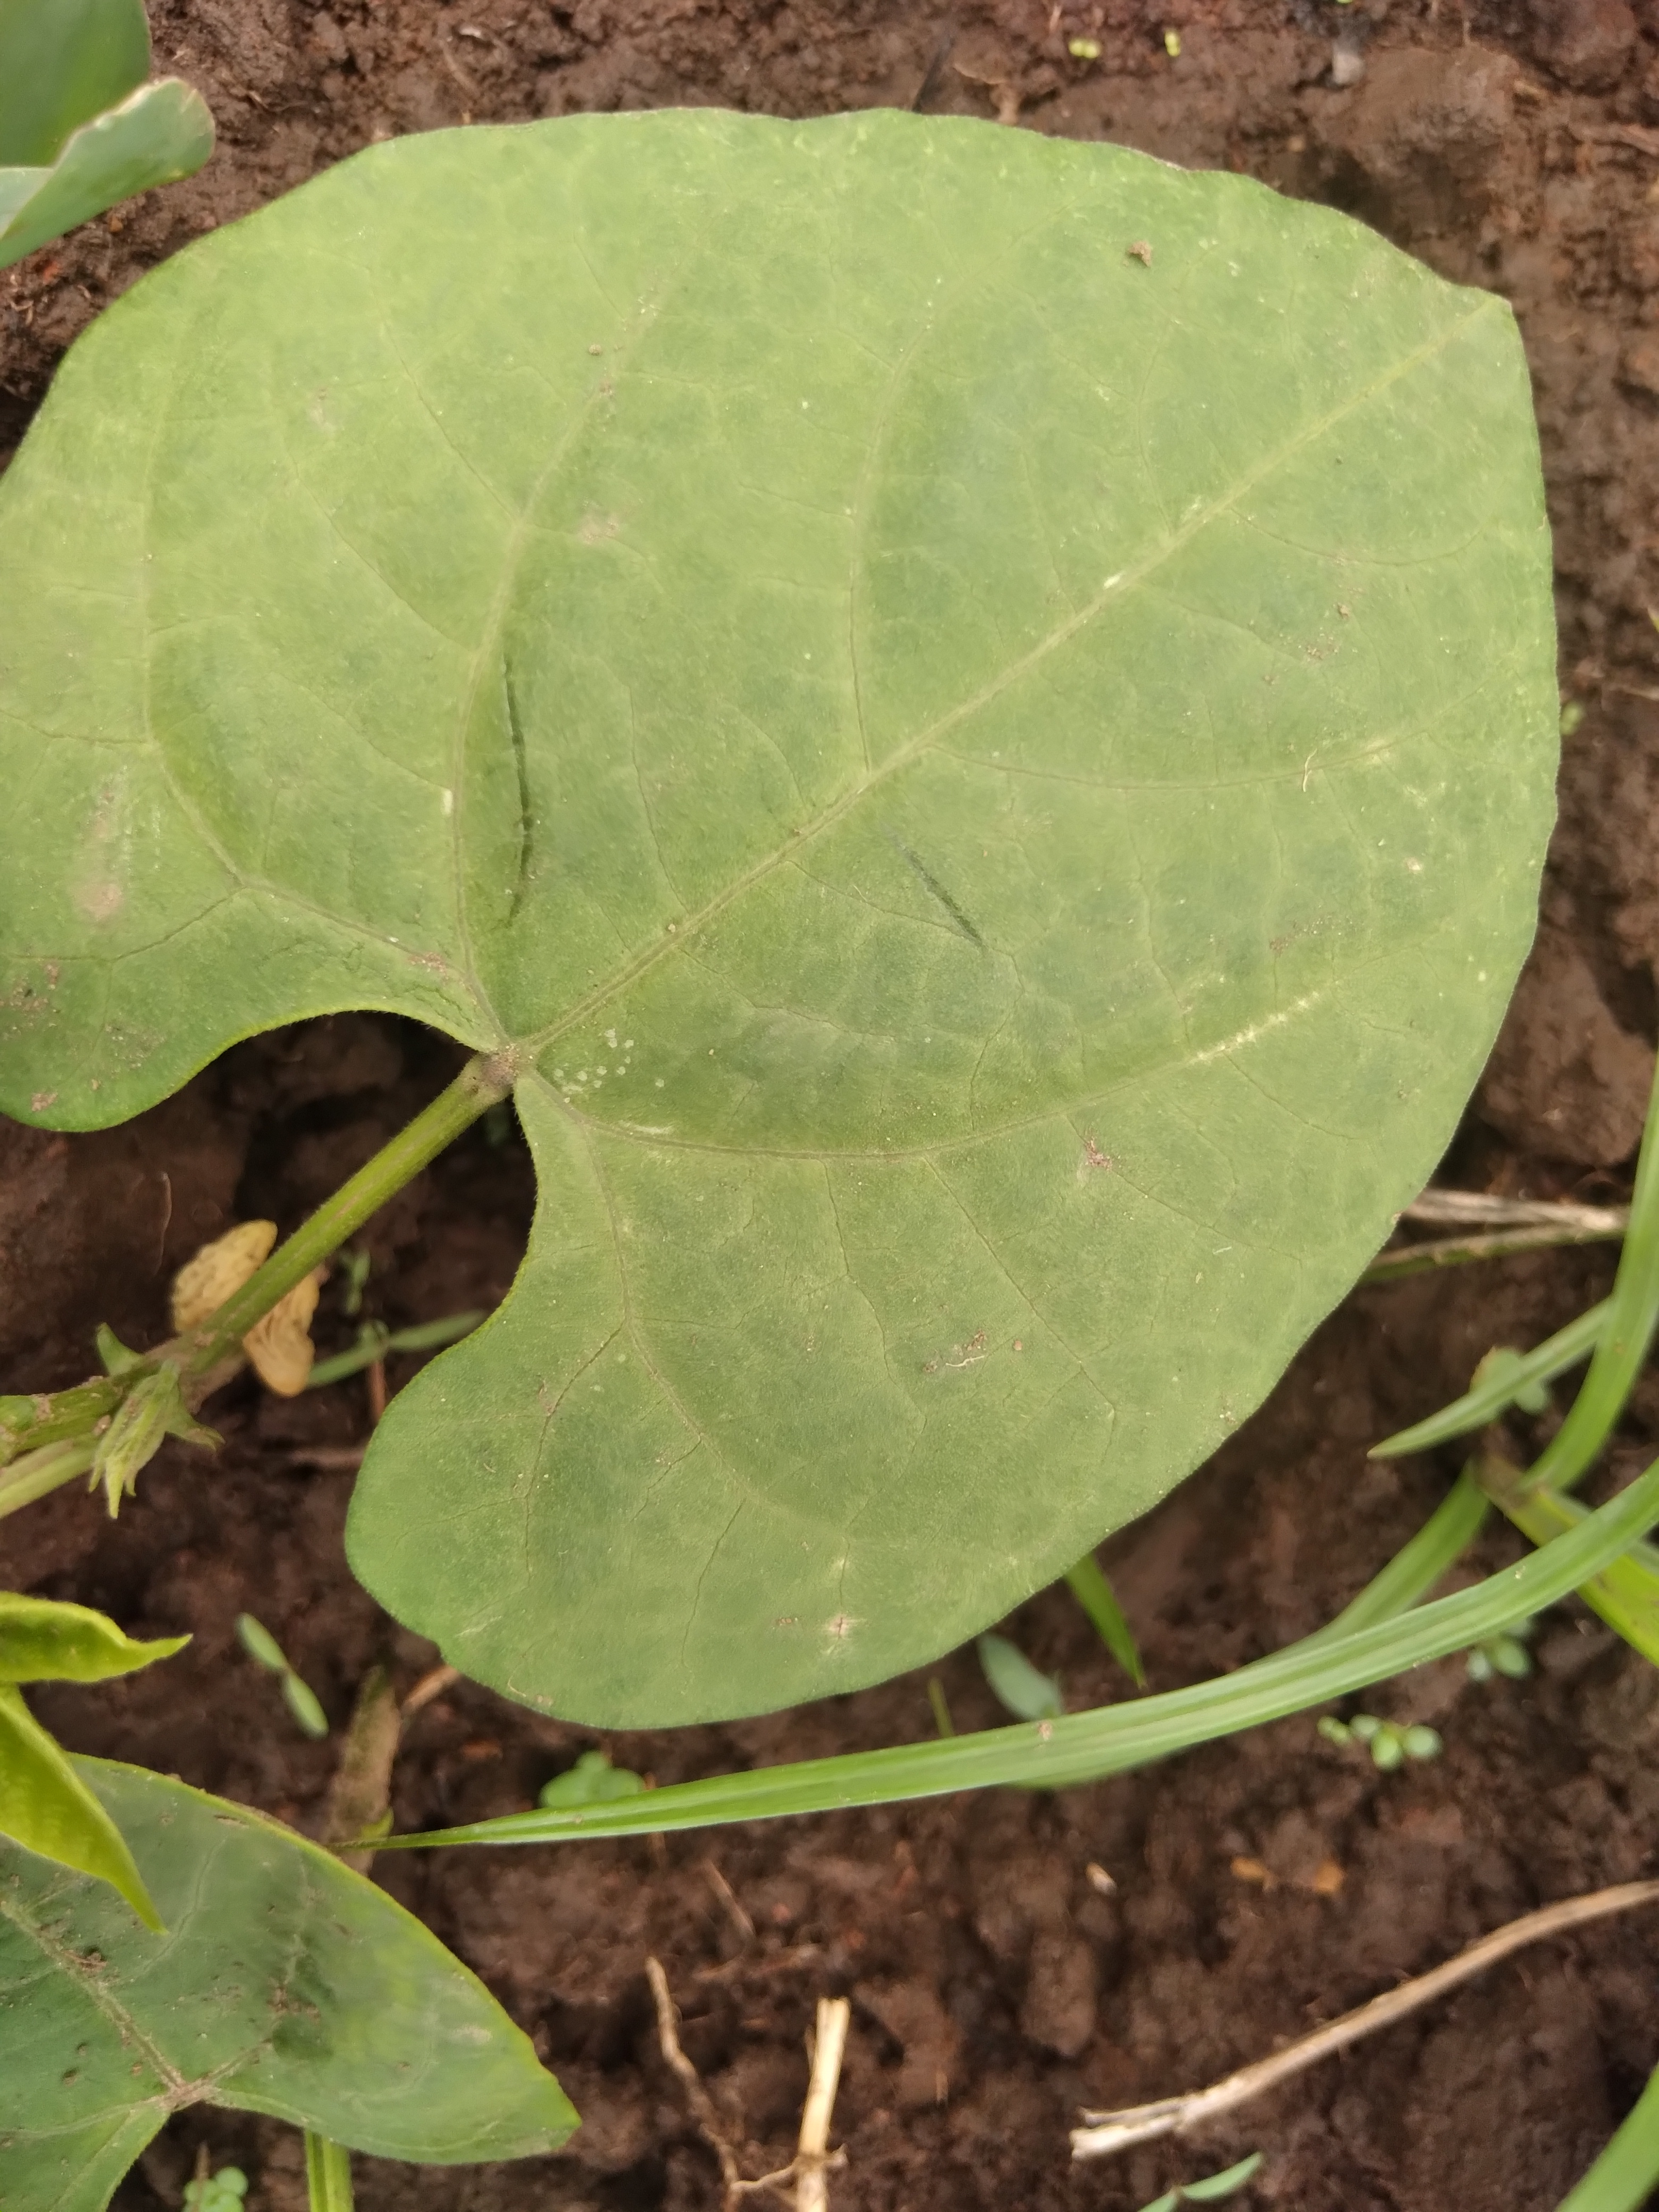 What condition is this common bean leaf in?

healthy
